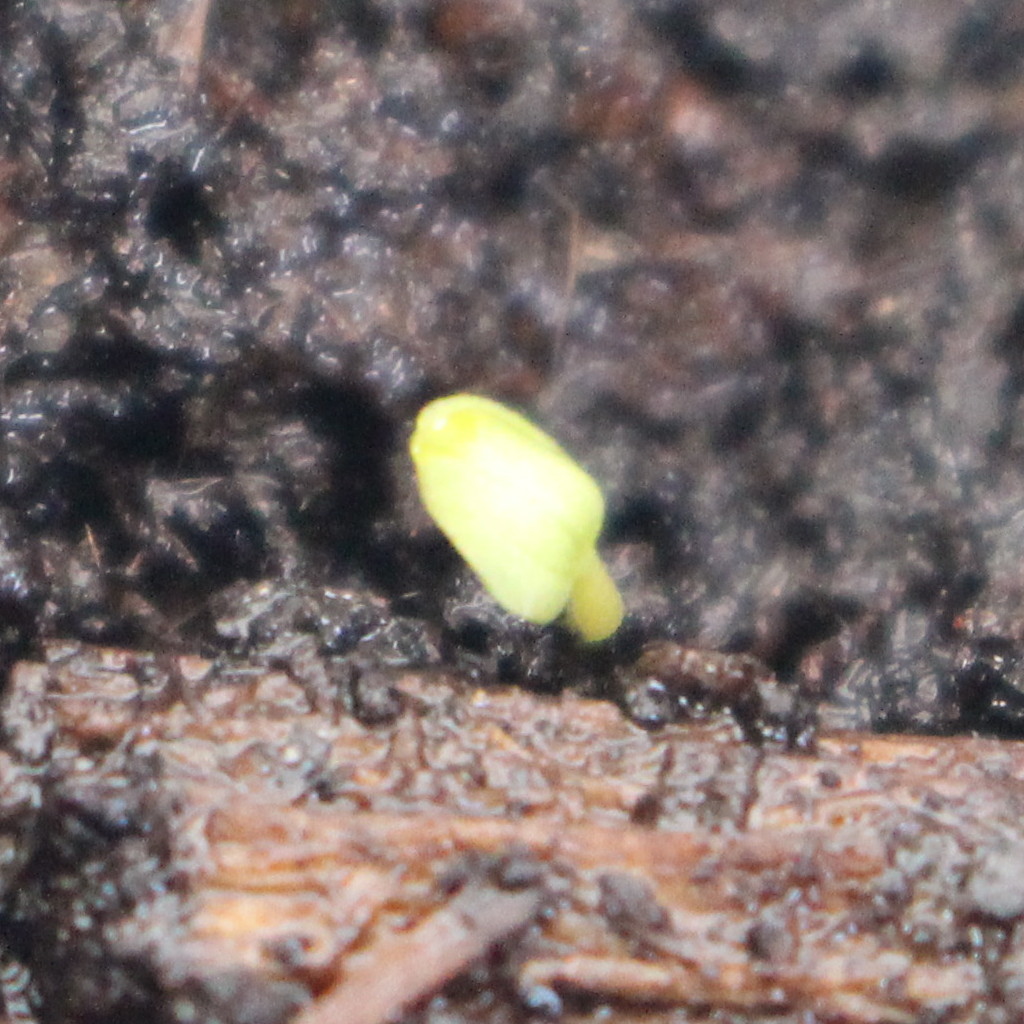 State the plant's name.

Veronica persica
